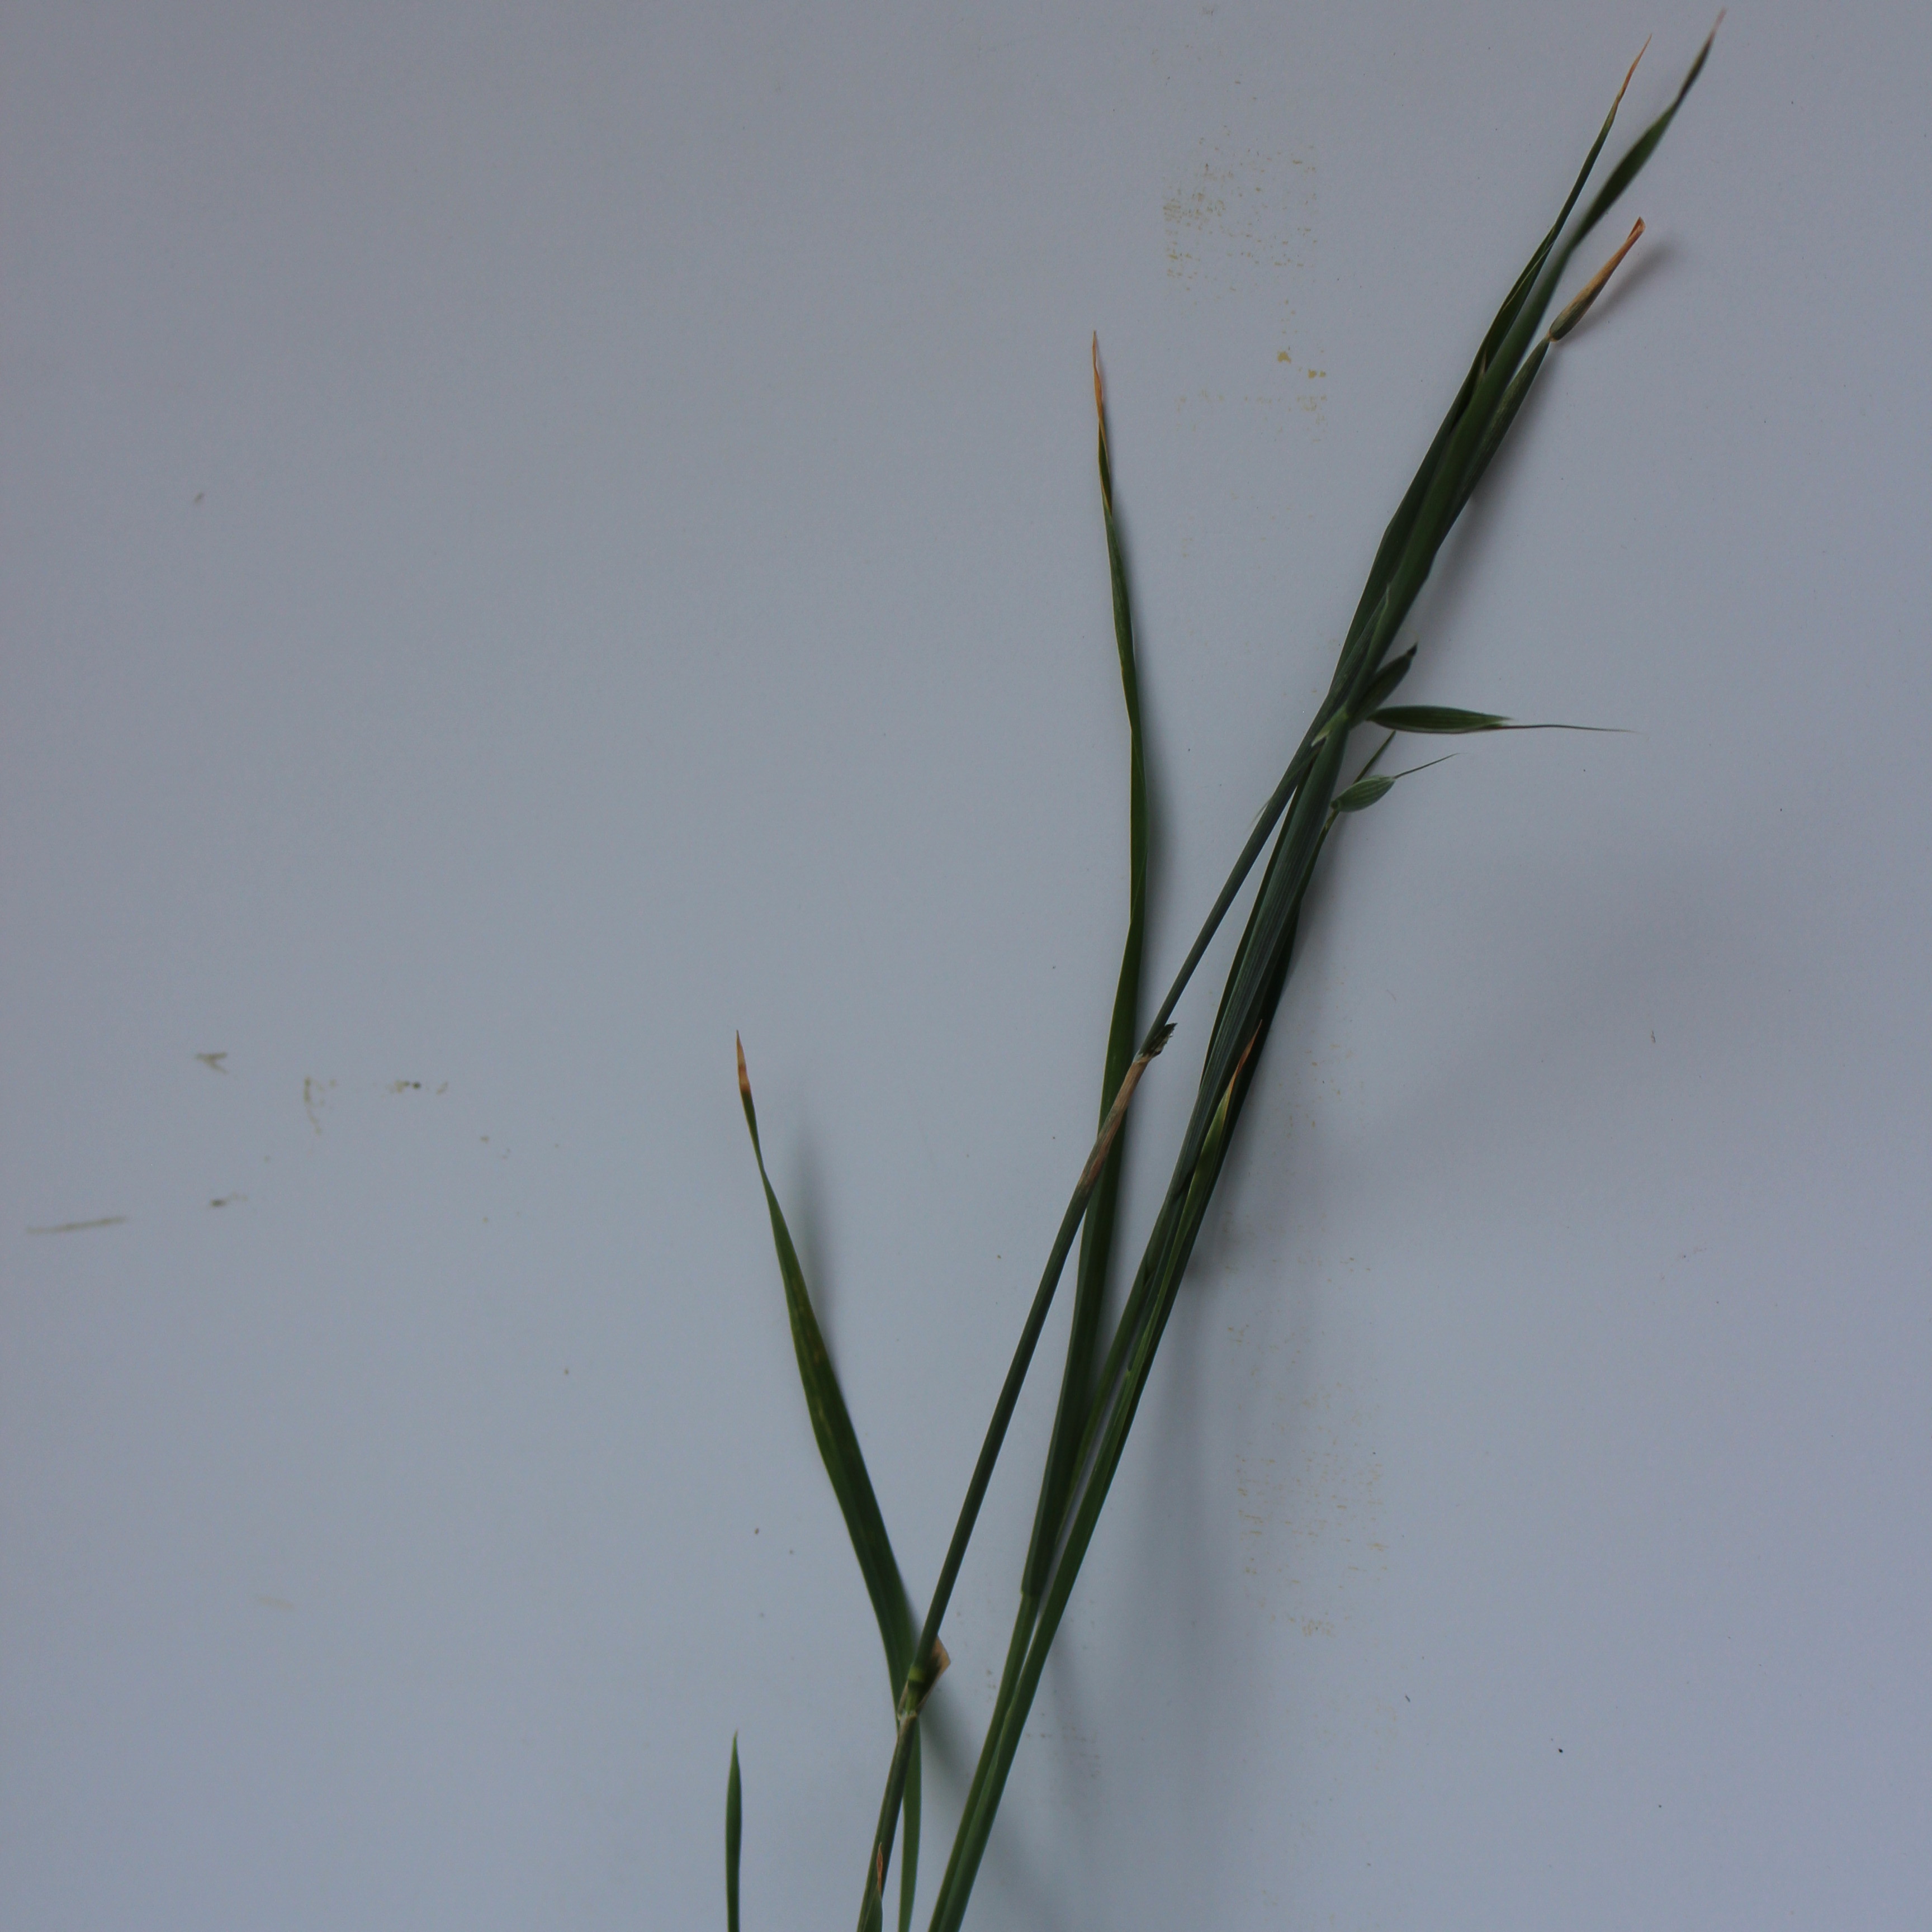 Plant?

Avena sterilis
